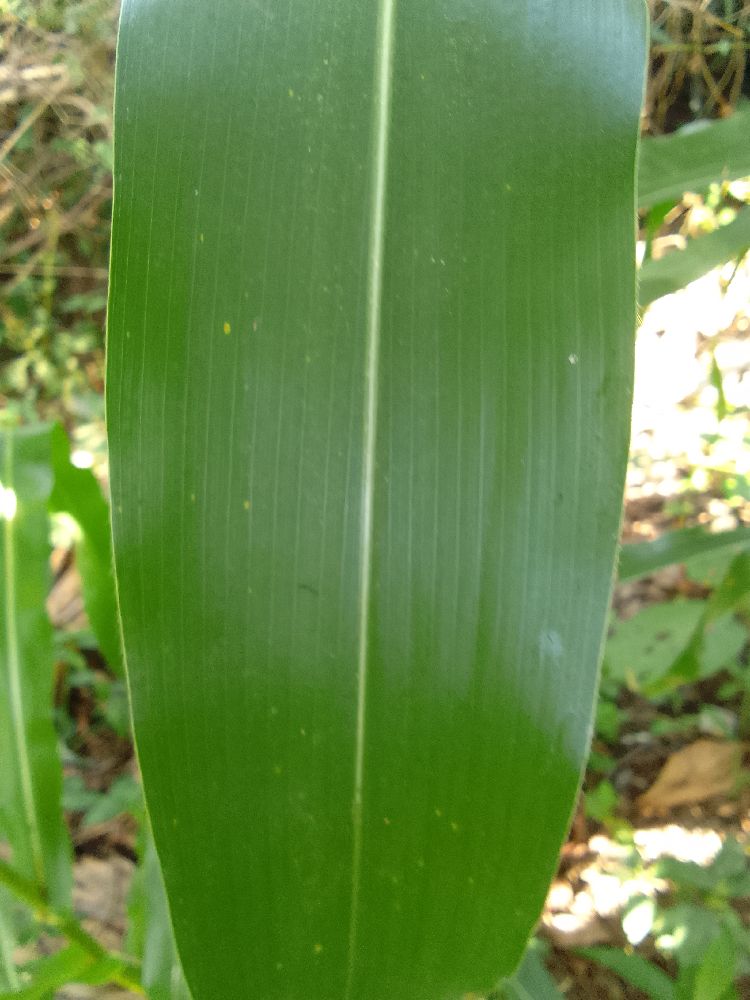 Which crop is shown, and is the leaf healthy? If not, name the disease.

maize, healthy
